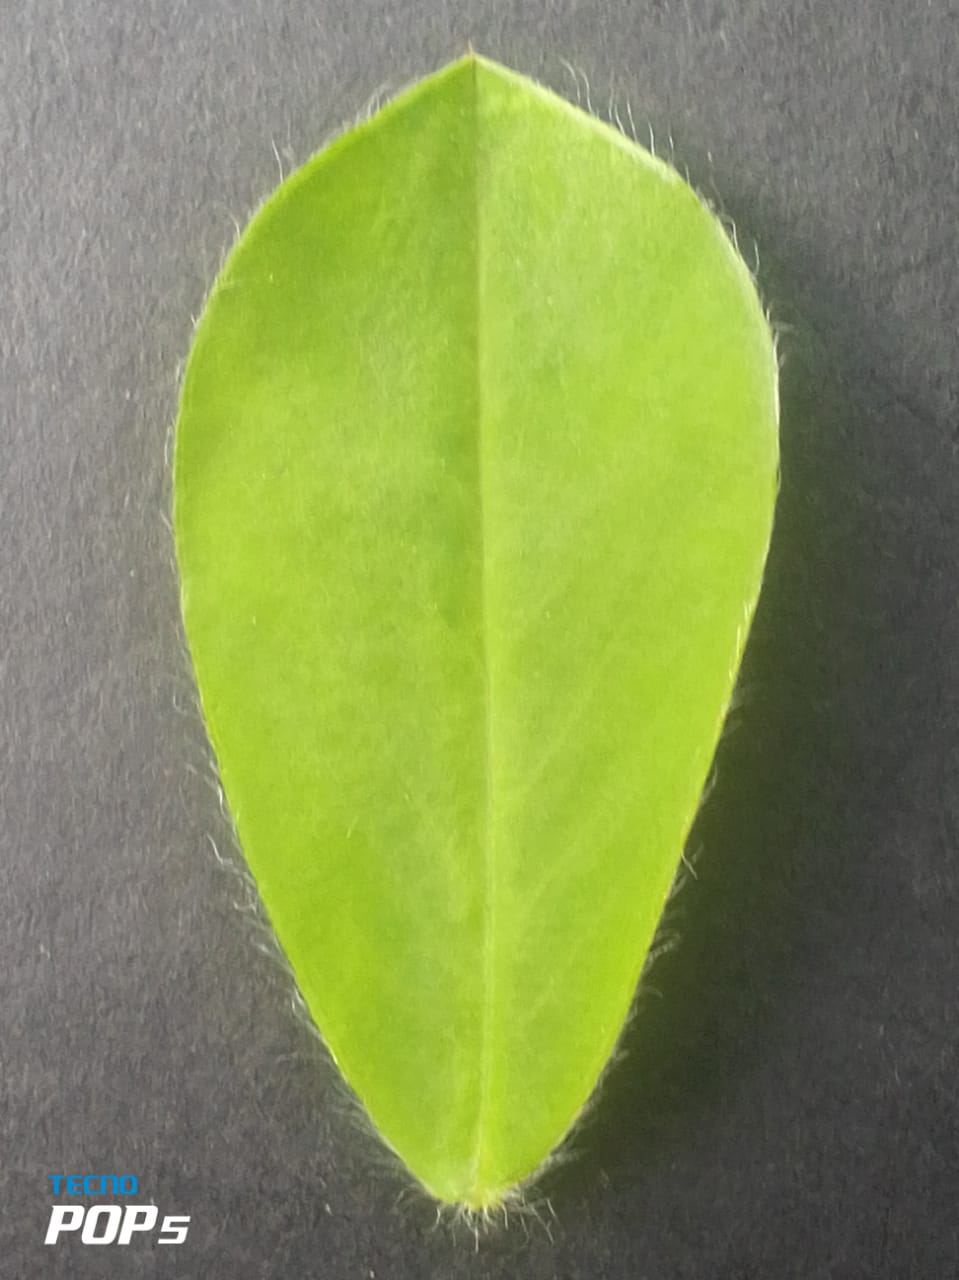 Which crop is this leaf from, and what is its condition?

peanut, healthy leaves
